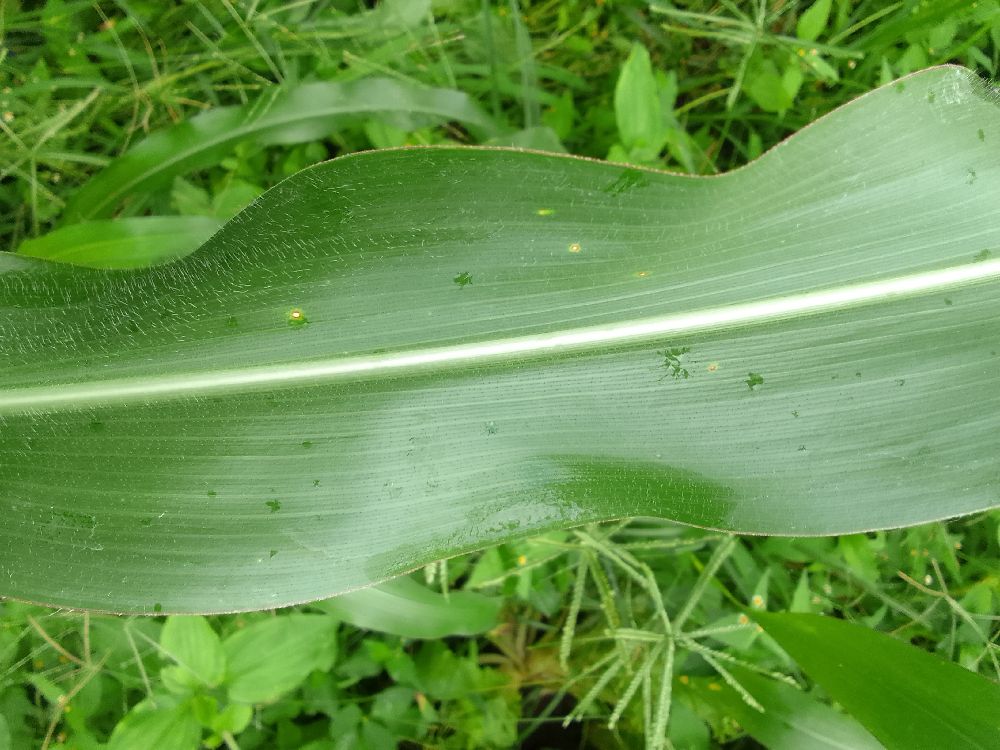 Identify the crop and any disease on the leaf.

maize, healthy
